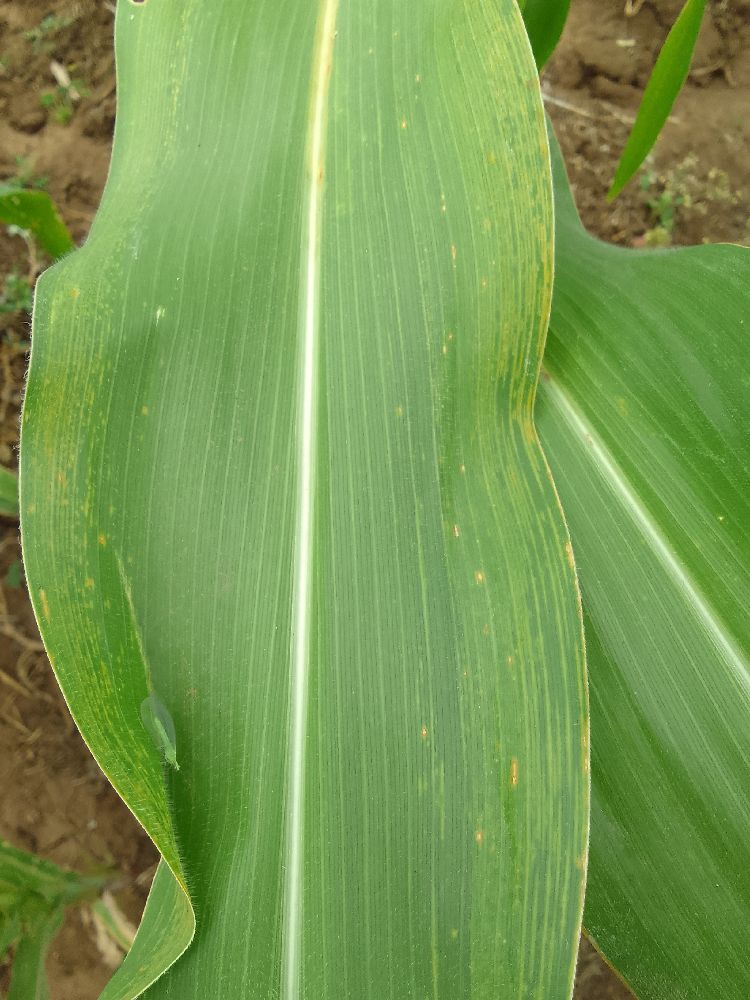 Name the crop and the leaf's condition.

maize, maize lethal necrosis
